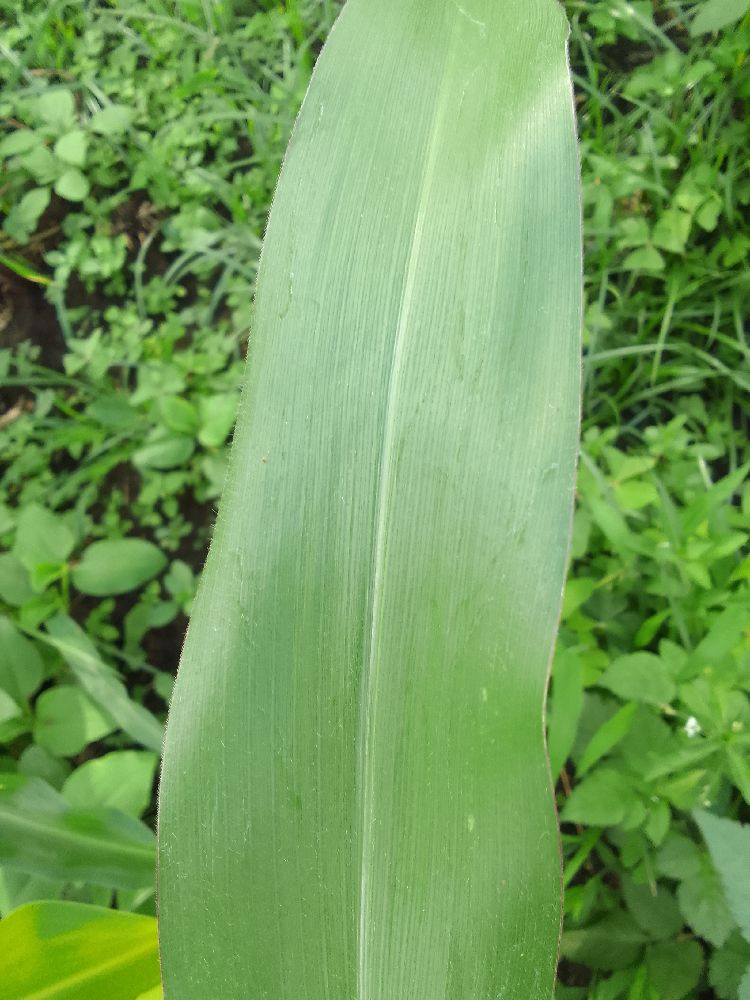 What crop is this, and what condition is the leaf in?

maize, healthy
